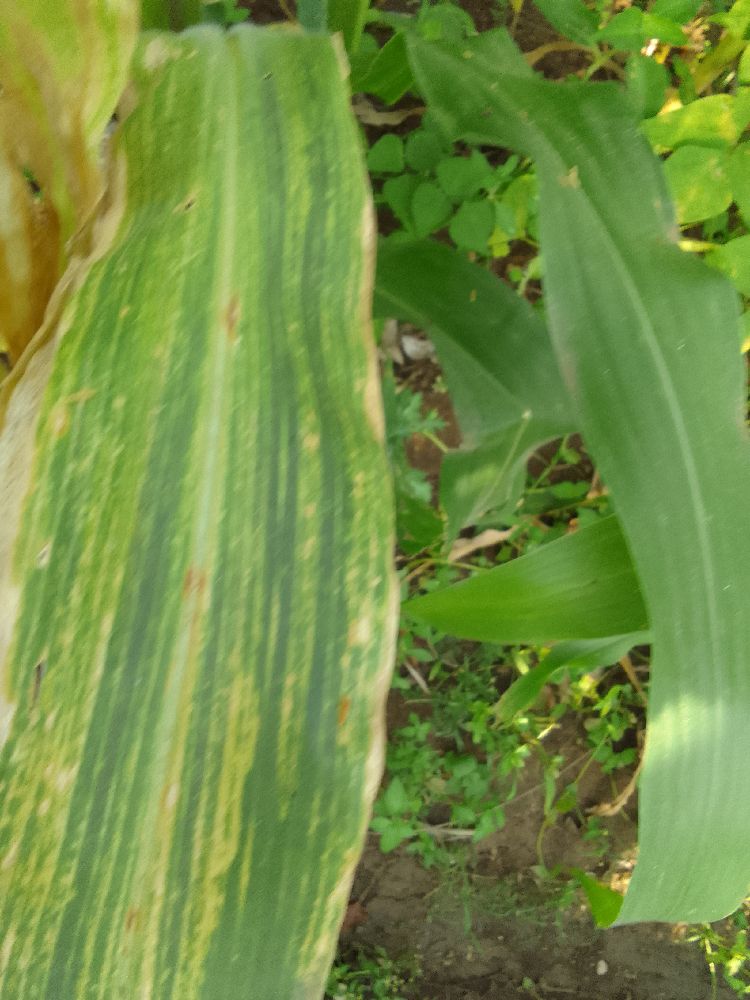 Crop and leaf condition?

maize, maize lethal necrosis
